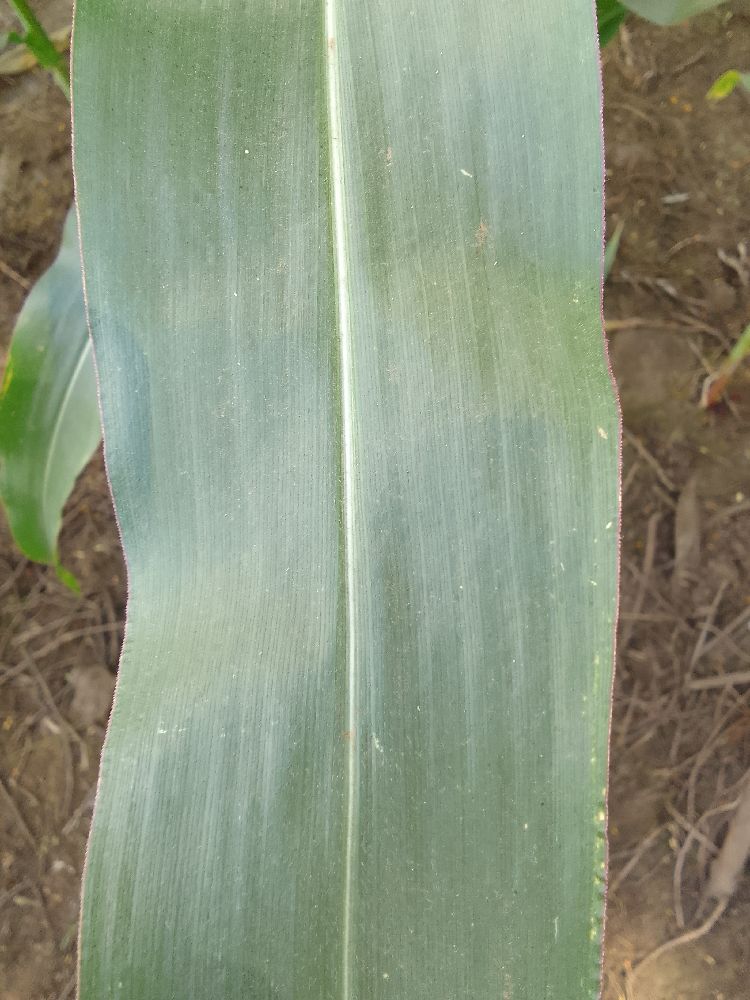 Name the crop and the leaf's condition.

maize, healthy
